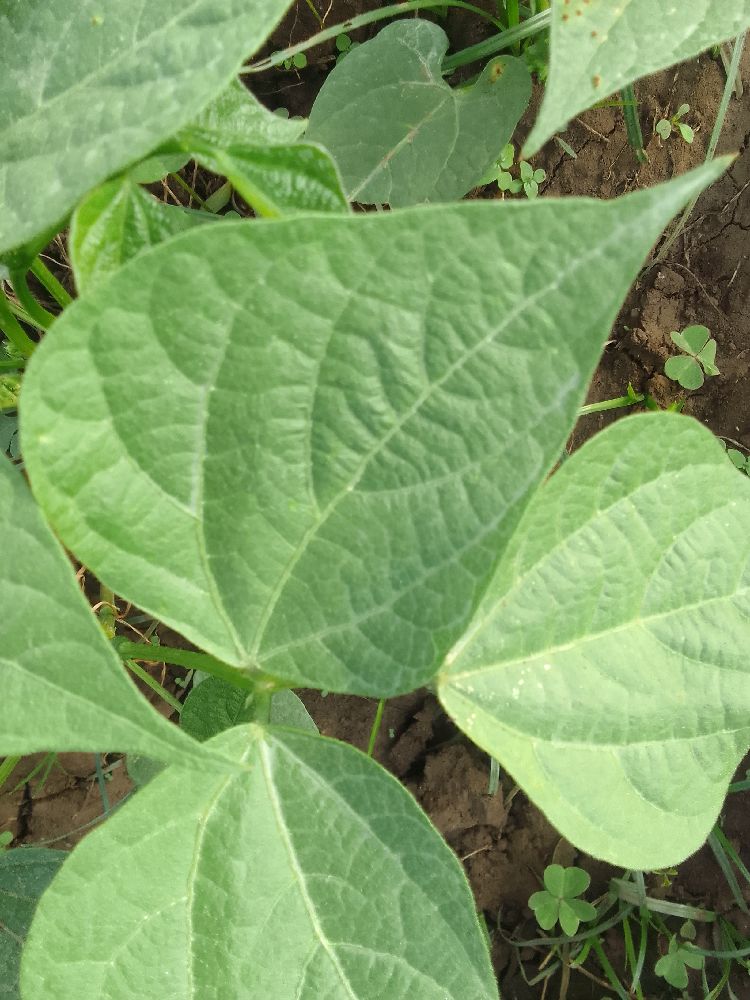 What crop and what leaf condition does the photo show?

common bean, healthy
